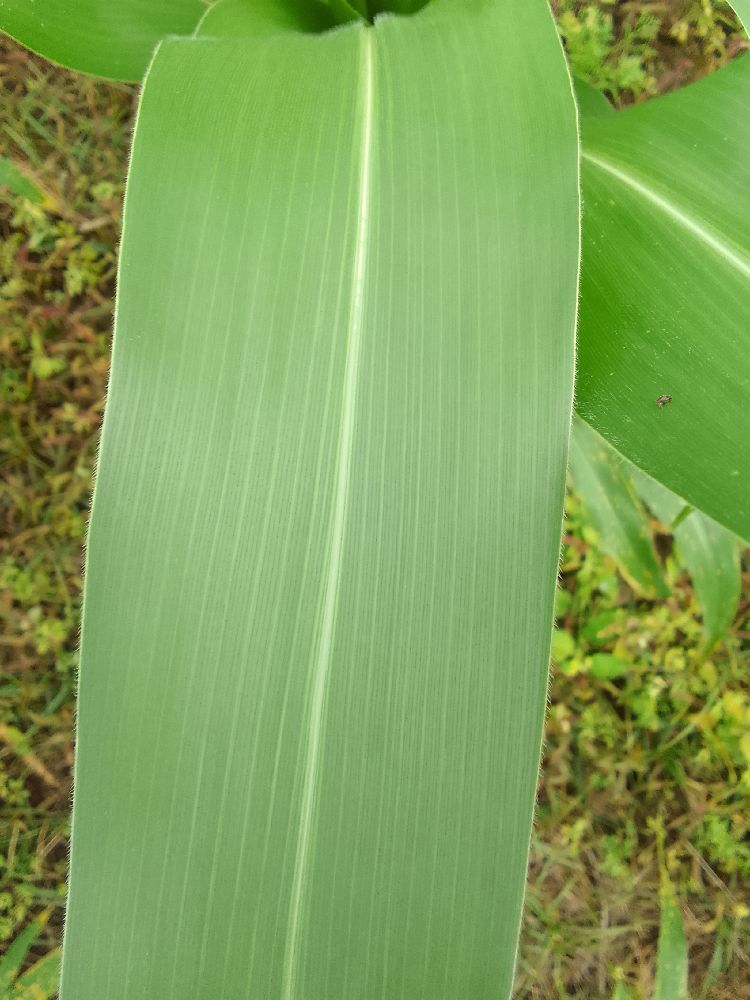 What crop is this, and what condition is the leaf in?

maize, healthy
